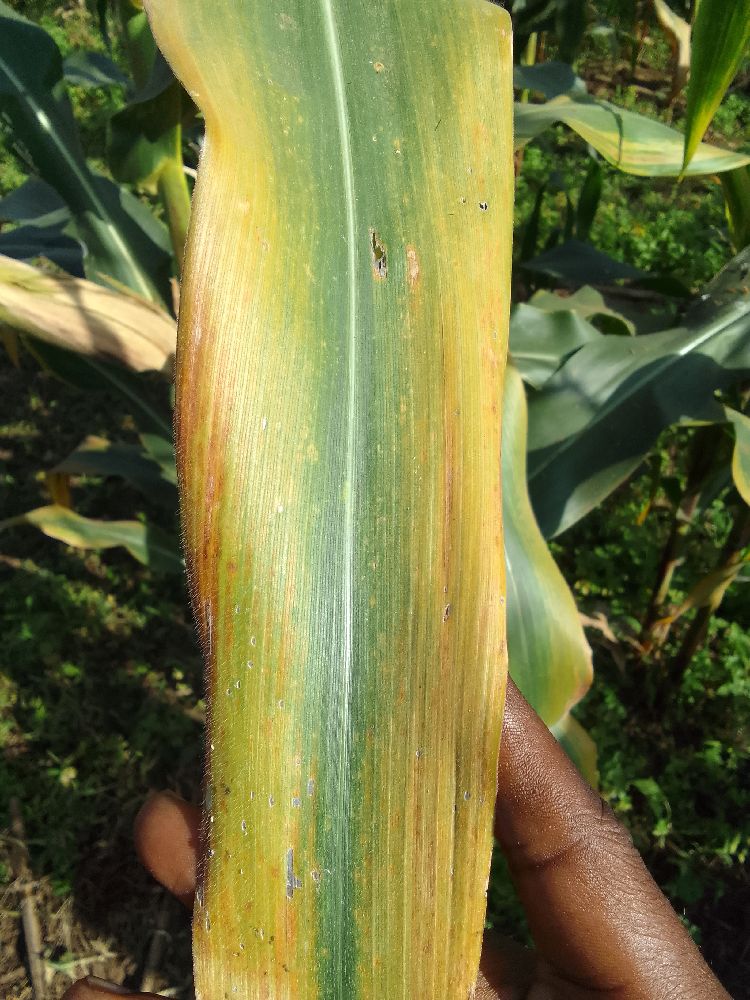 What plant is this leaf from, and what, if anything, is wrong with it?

maize, maize lethal necrosis
